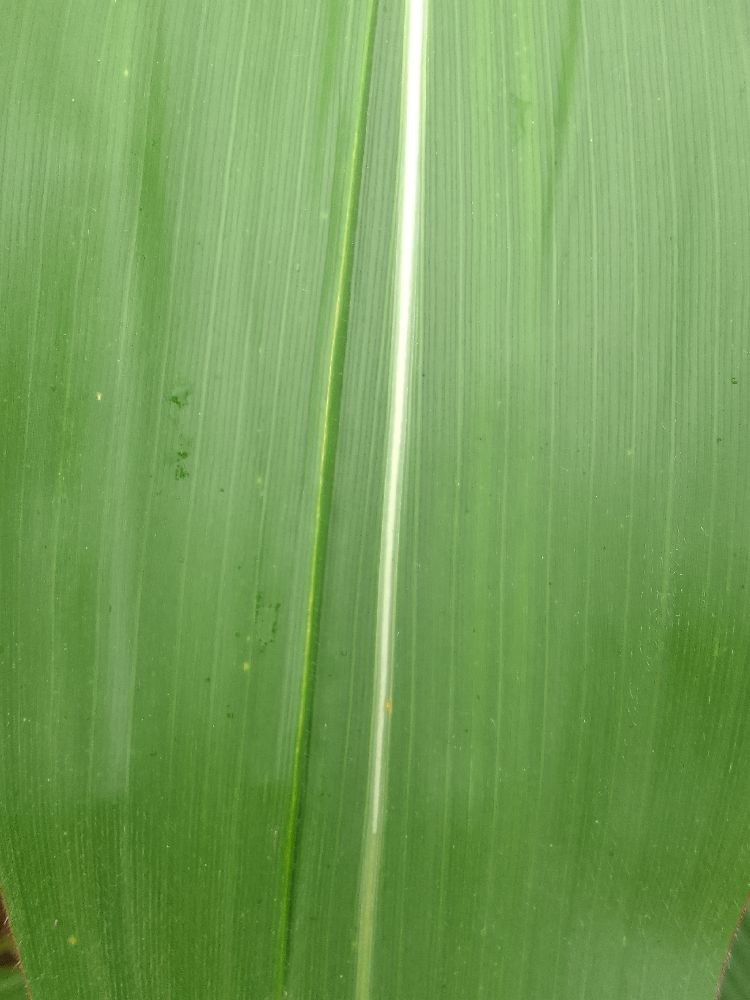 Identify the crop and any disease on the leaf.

maize, healthy
